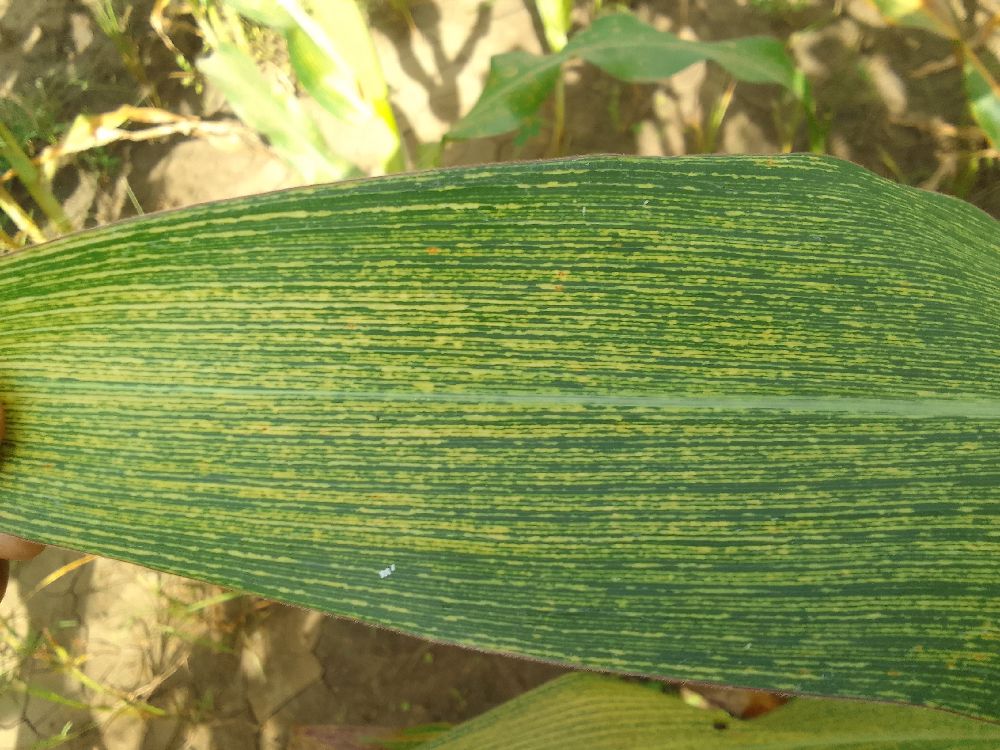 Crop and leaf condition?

maize, maize streak virus
